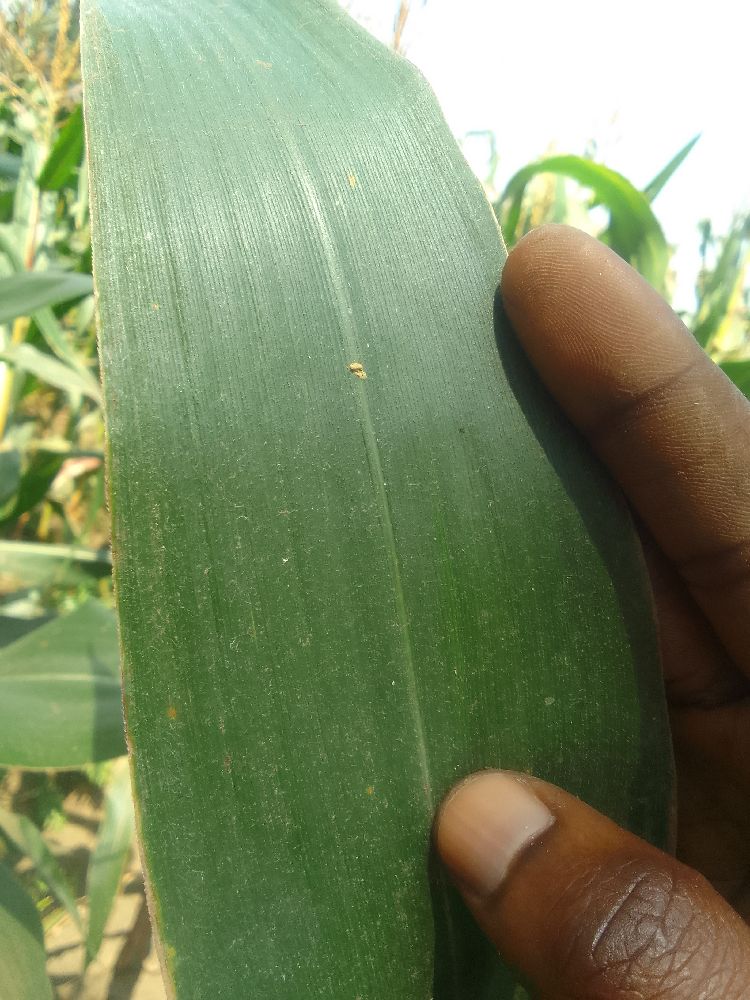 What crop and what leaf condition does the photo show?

maize, healthy
